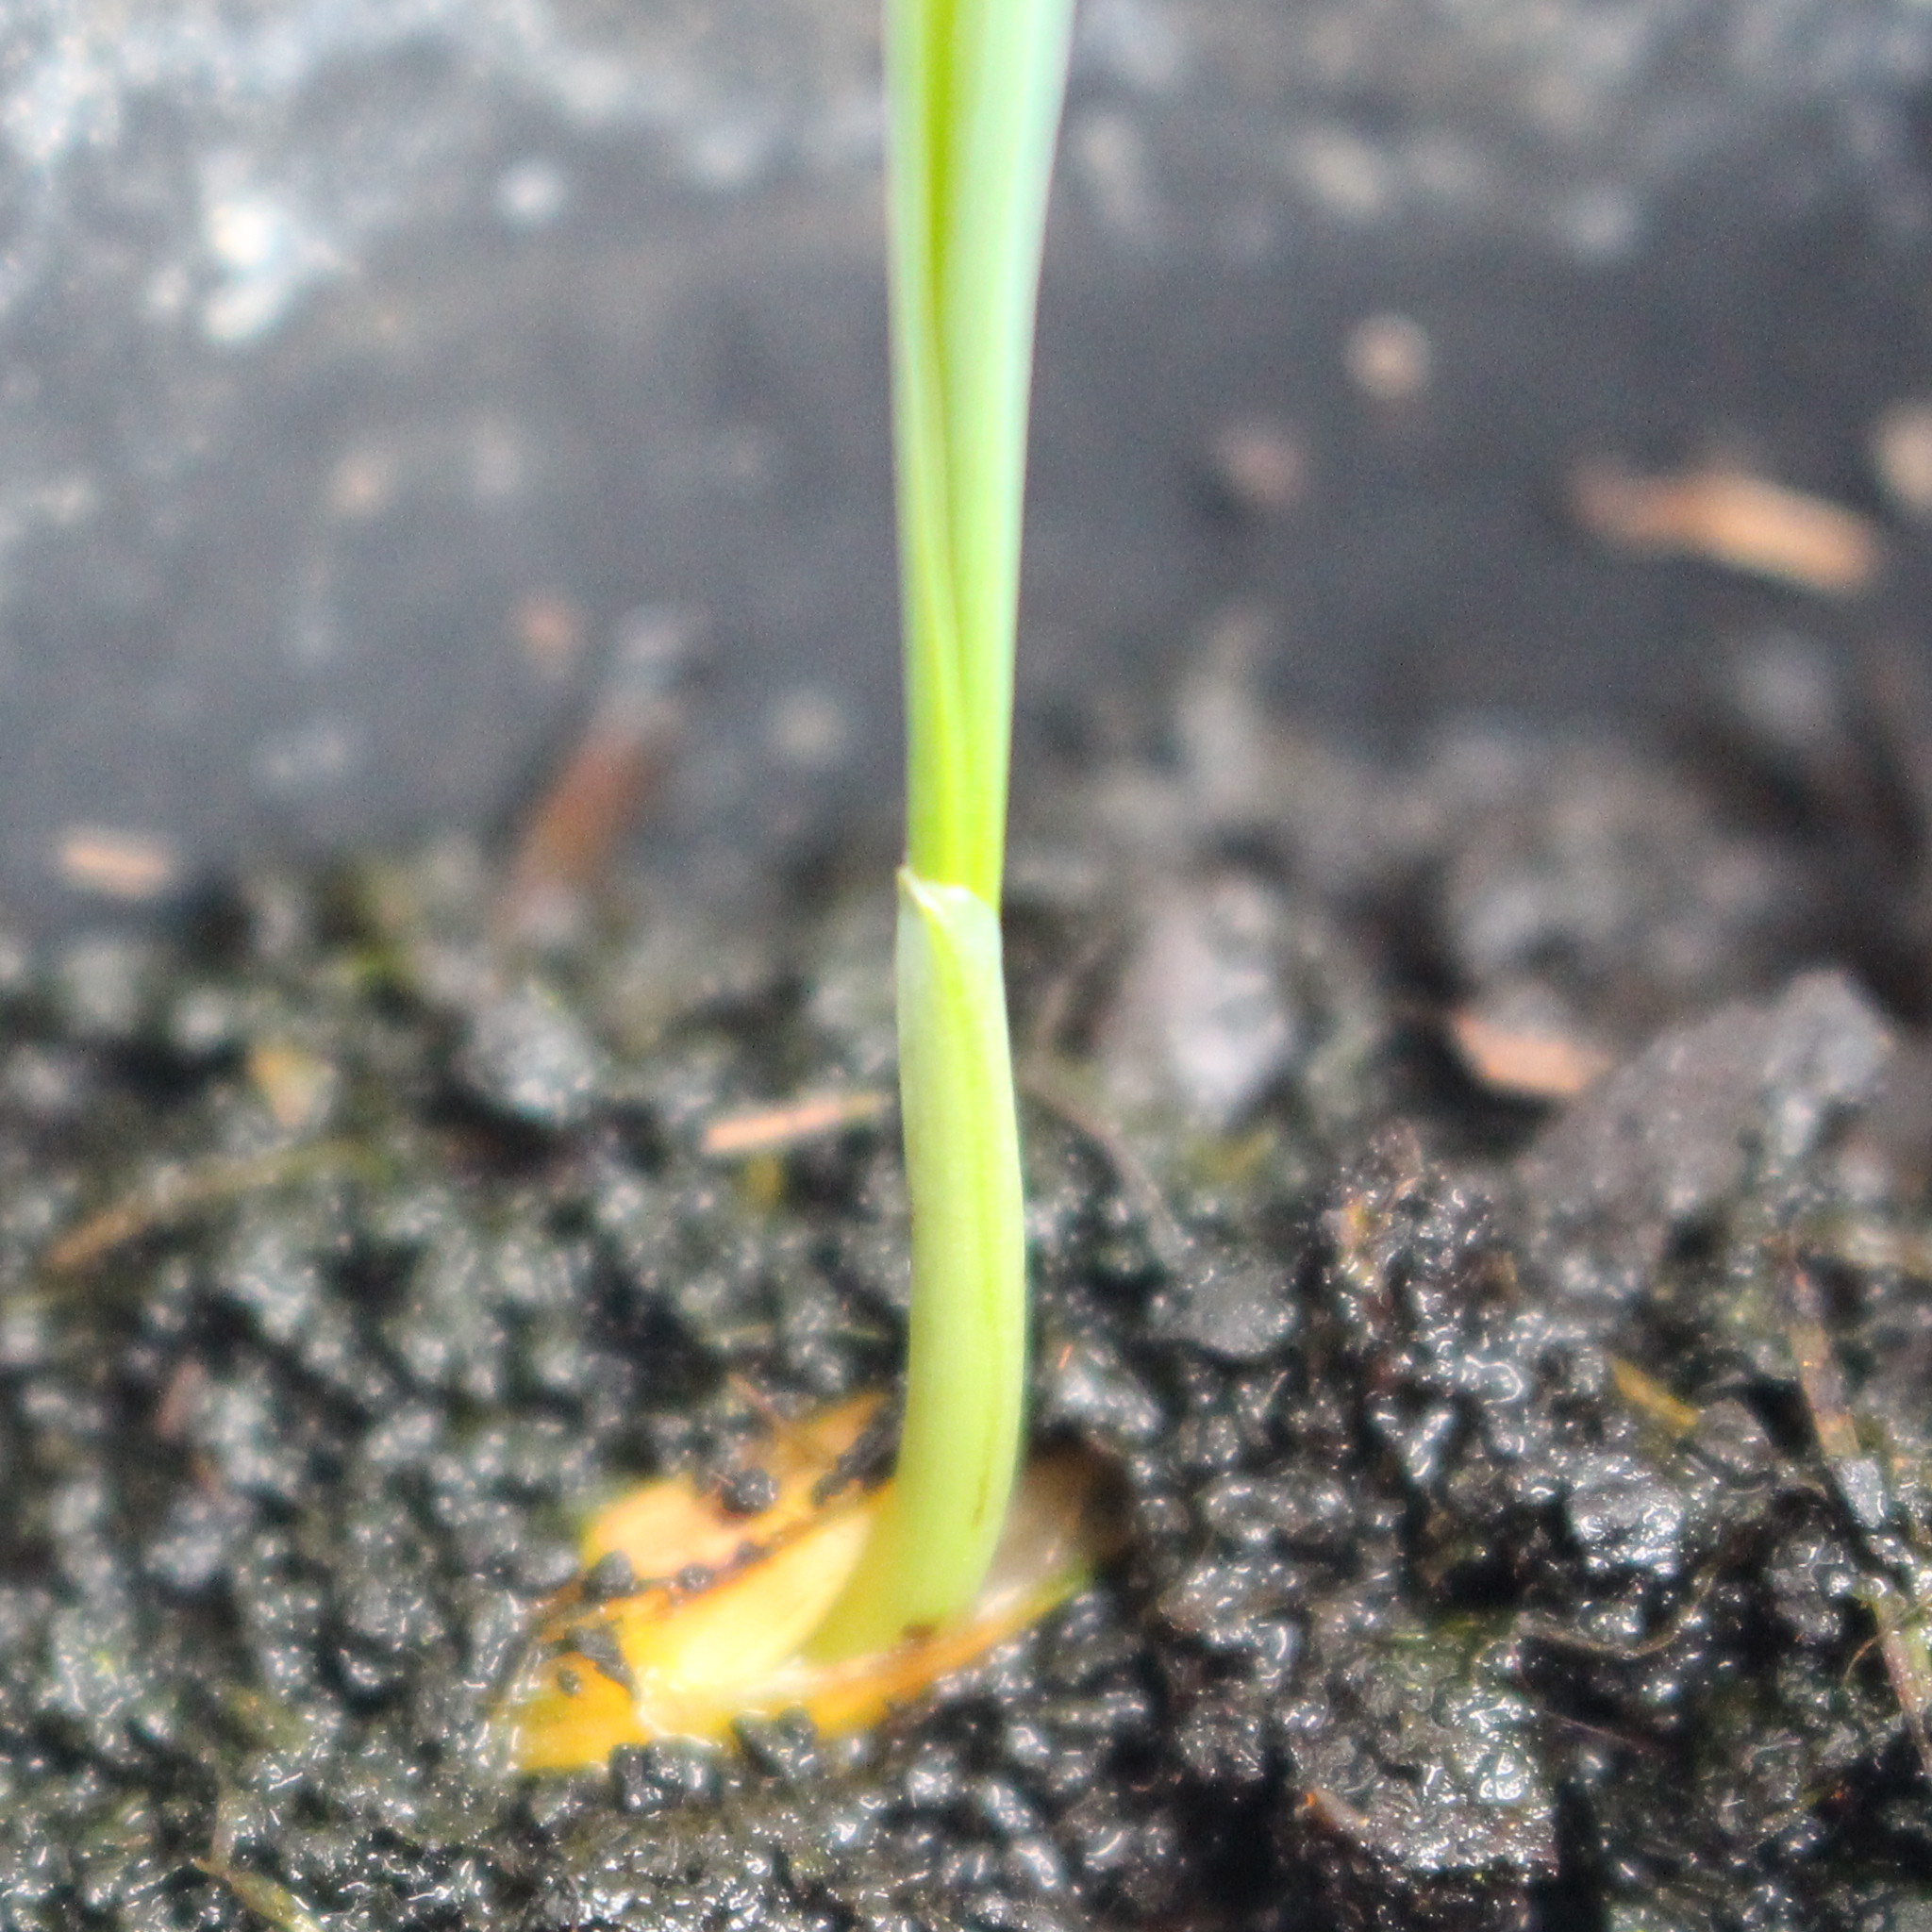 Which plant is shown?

Avena sterilis
